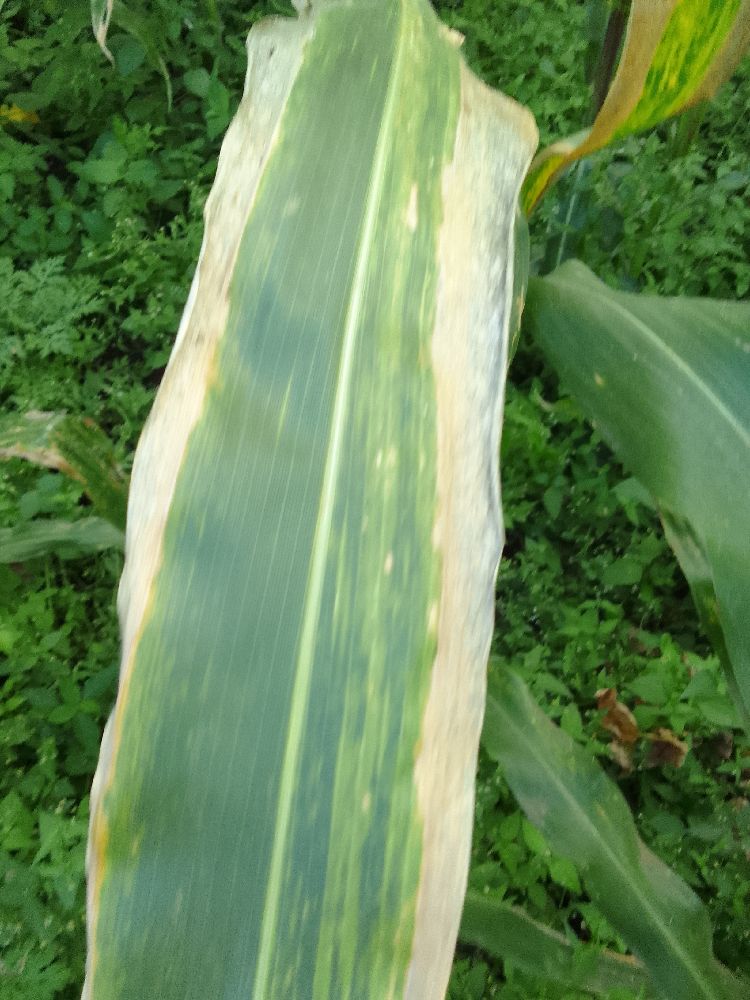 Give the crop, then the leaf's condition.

maize, maize lethal necrosis
